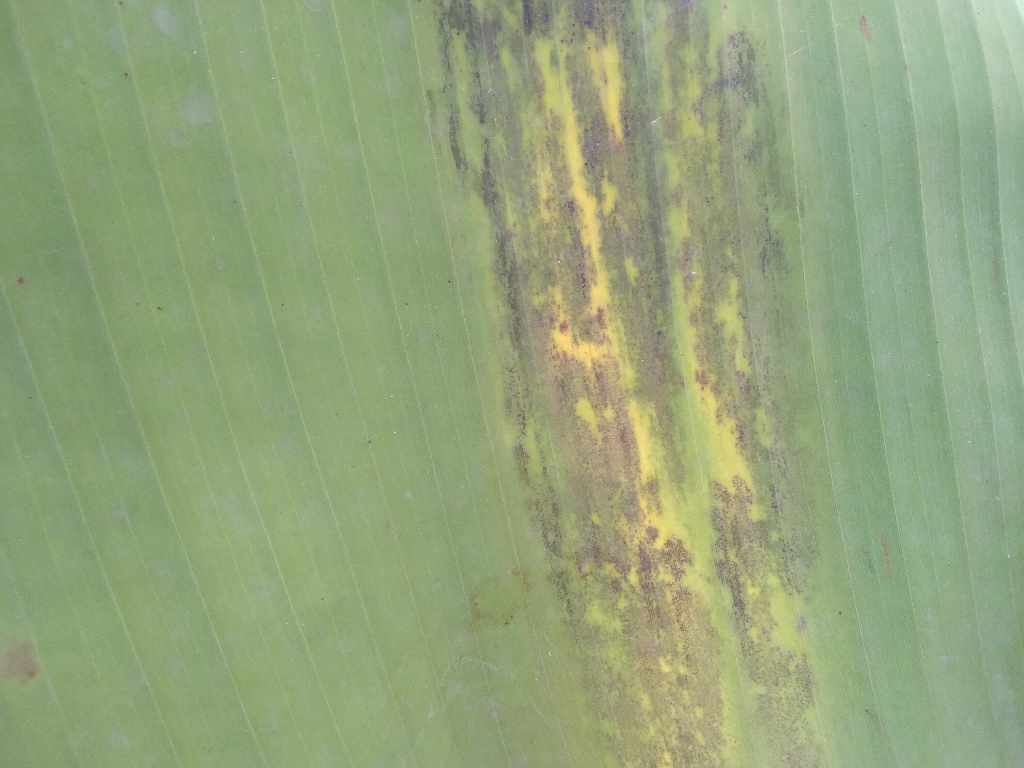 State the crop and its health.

banana, black sigatoka
